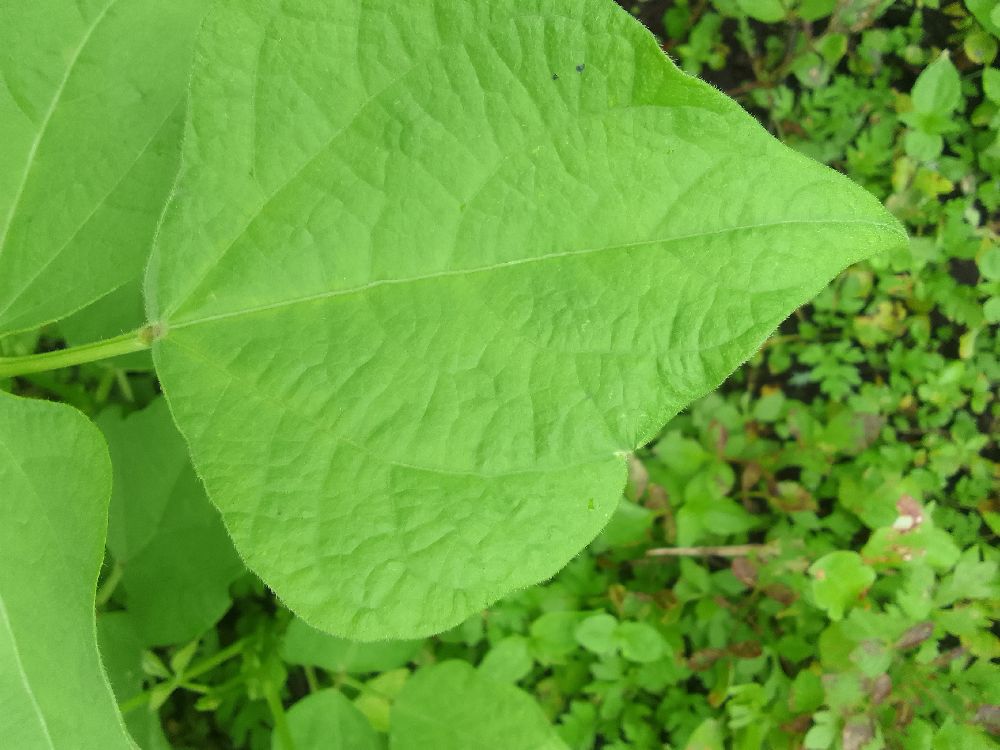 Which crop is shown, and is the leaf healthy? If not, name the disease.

common bean, healthy
